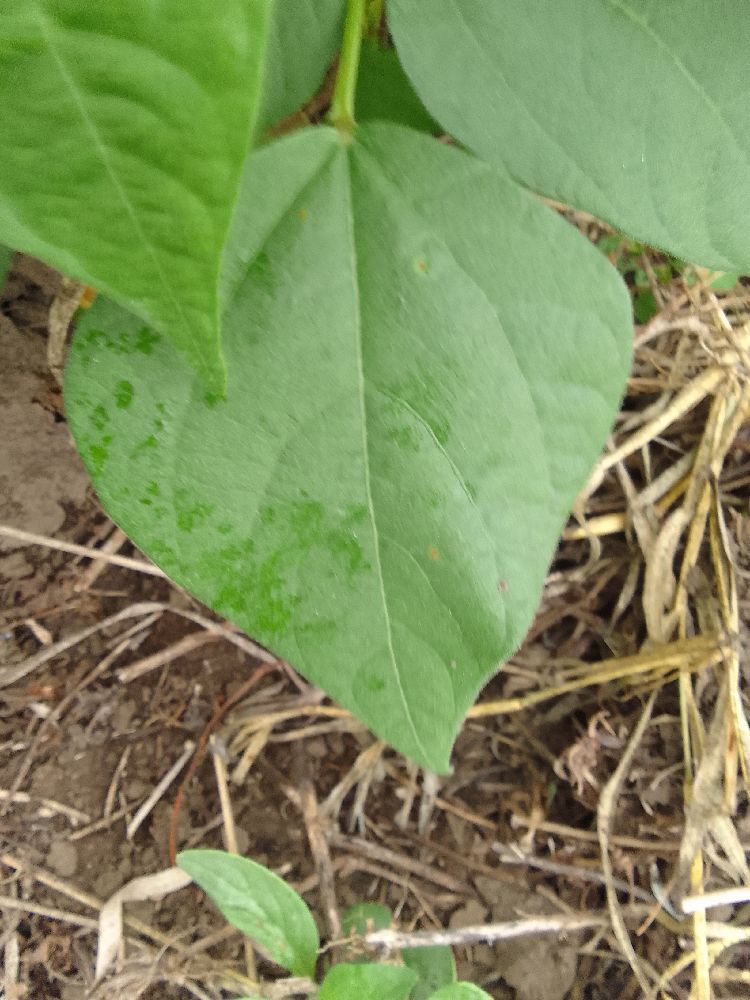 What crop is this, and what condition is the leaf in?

common bean, healthy
